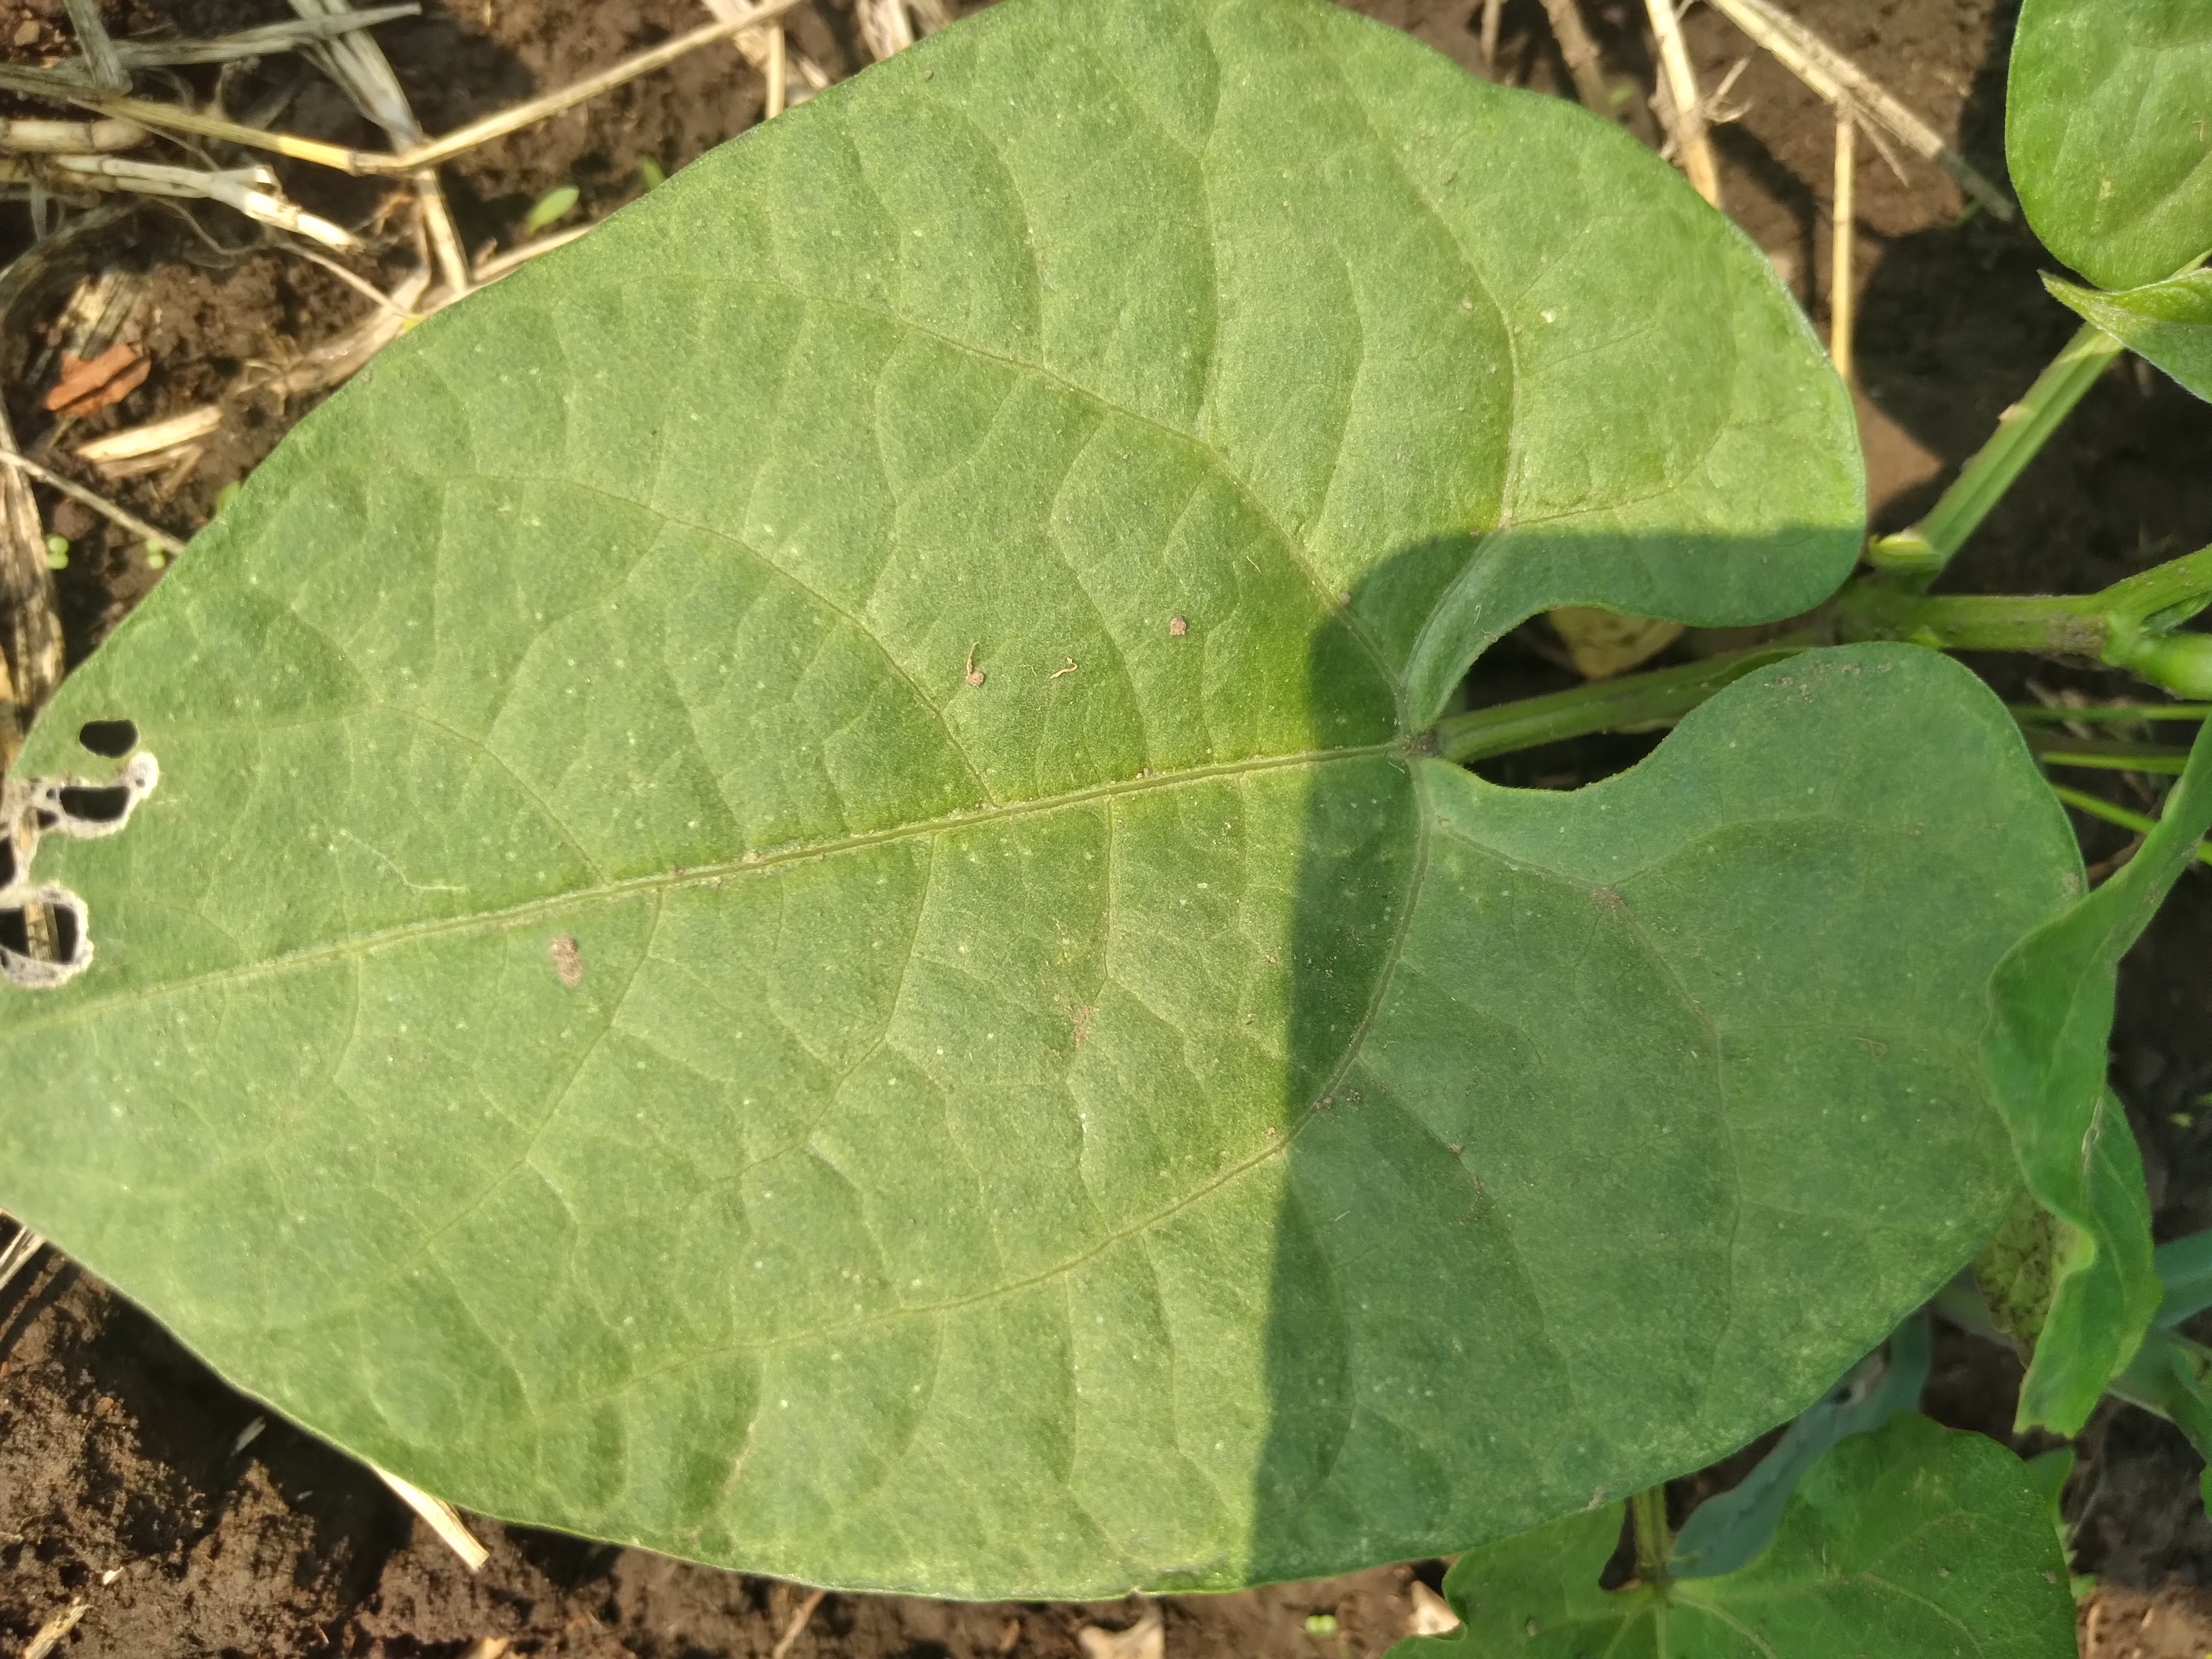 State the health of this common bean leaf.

healthy
